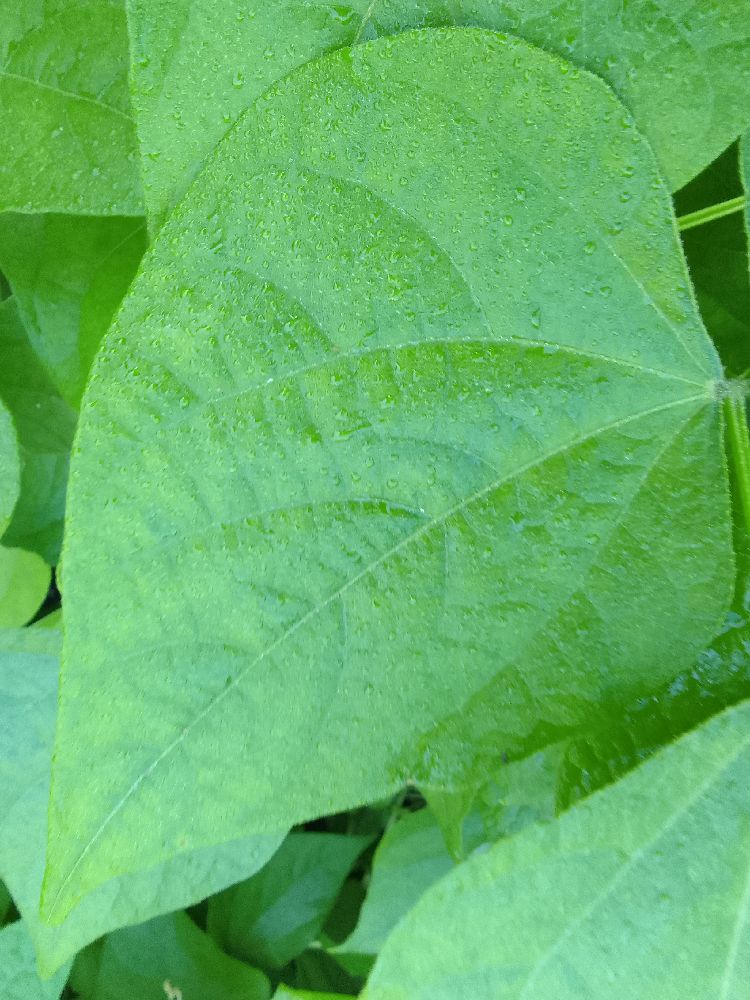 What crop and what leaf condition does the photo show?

common bean, healthy
